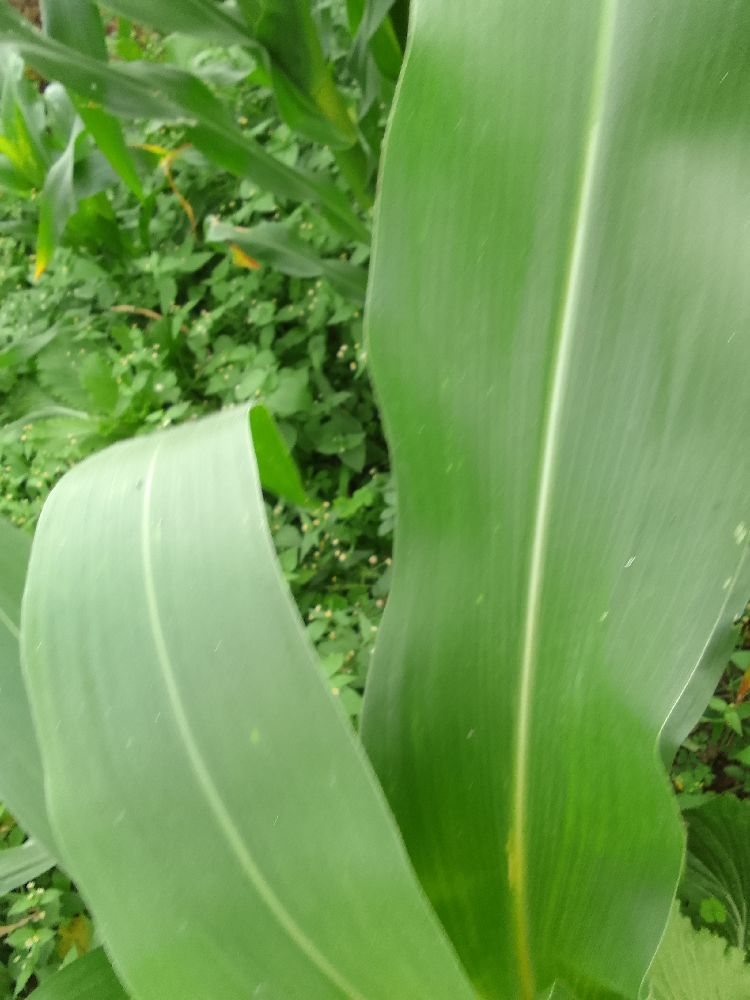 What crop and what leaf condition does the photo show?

maize, healthy
